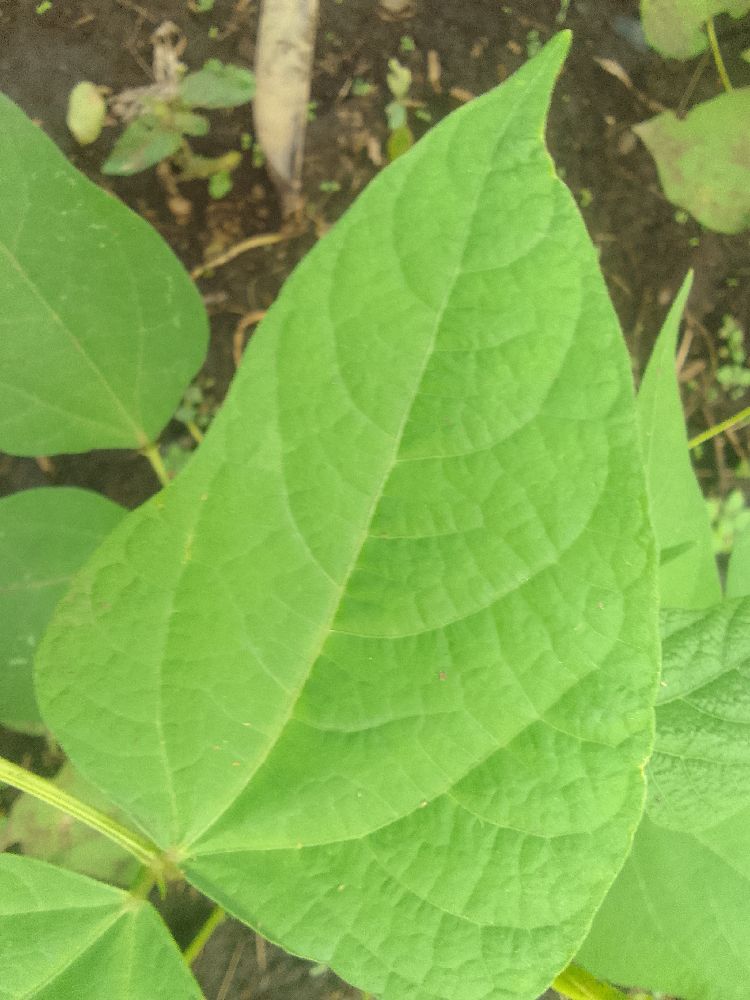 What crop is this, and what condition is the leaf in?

common bean, healthy
